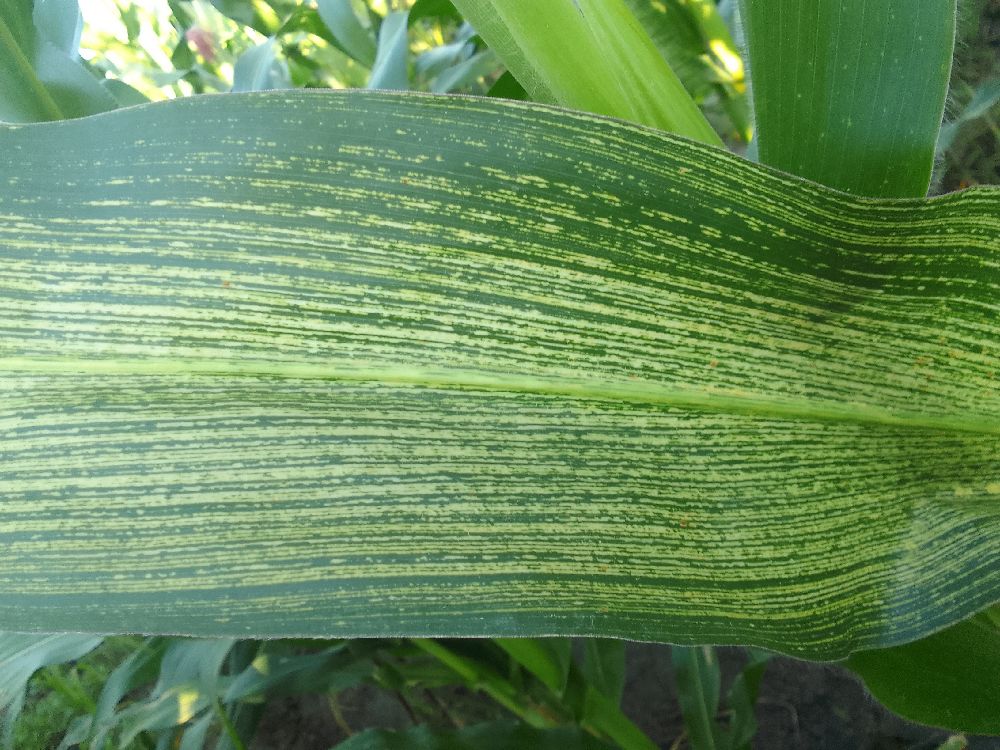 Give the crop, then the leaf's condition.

maize, maize streak virus
